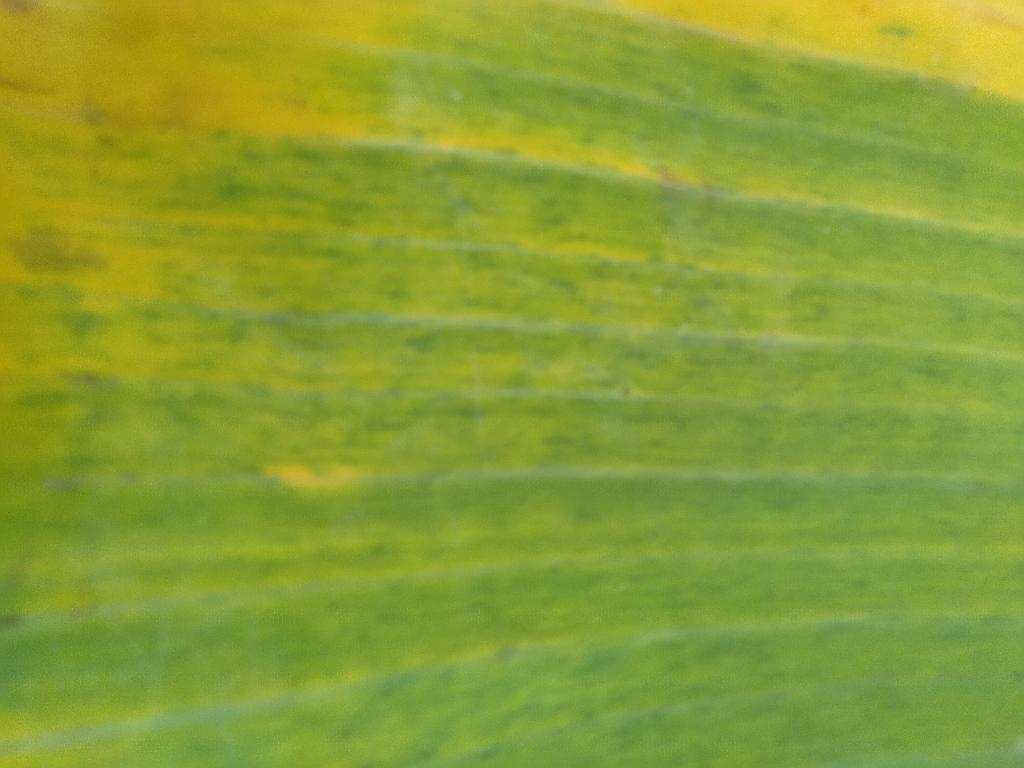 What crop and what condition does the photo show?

banana, fusarium wilt race 1
